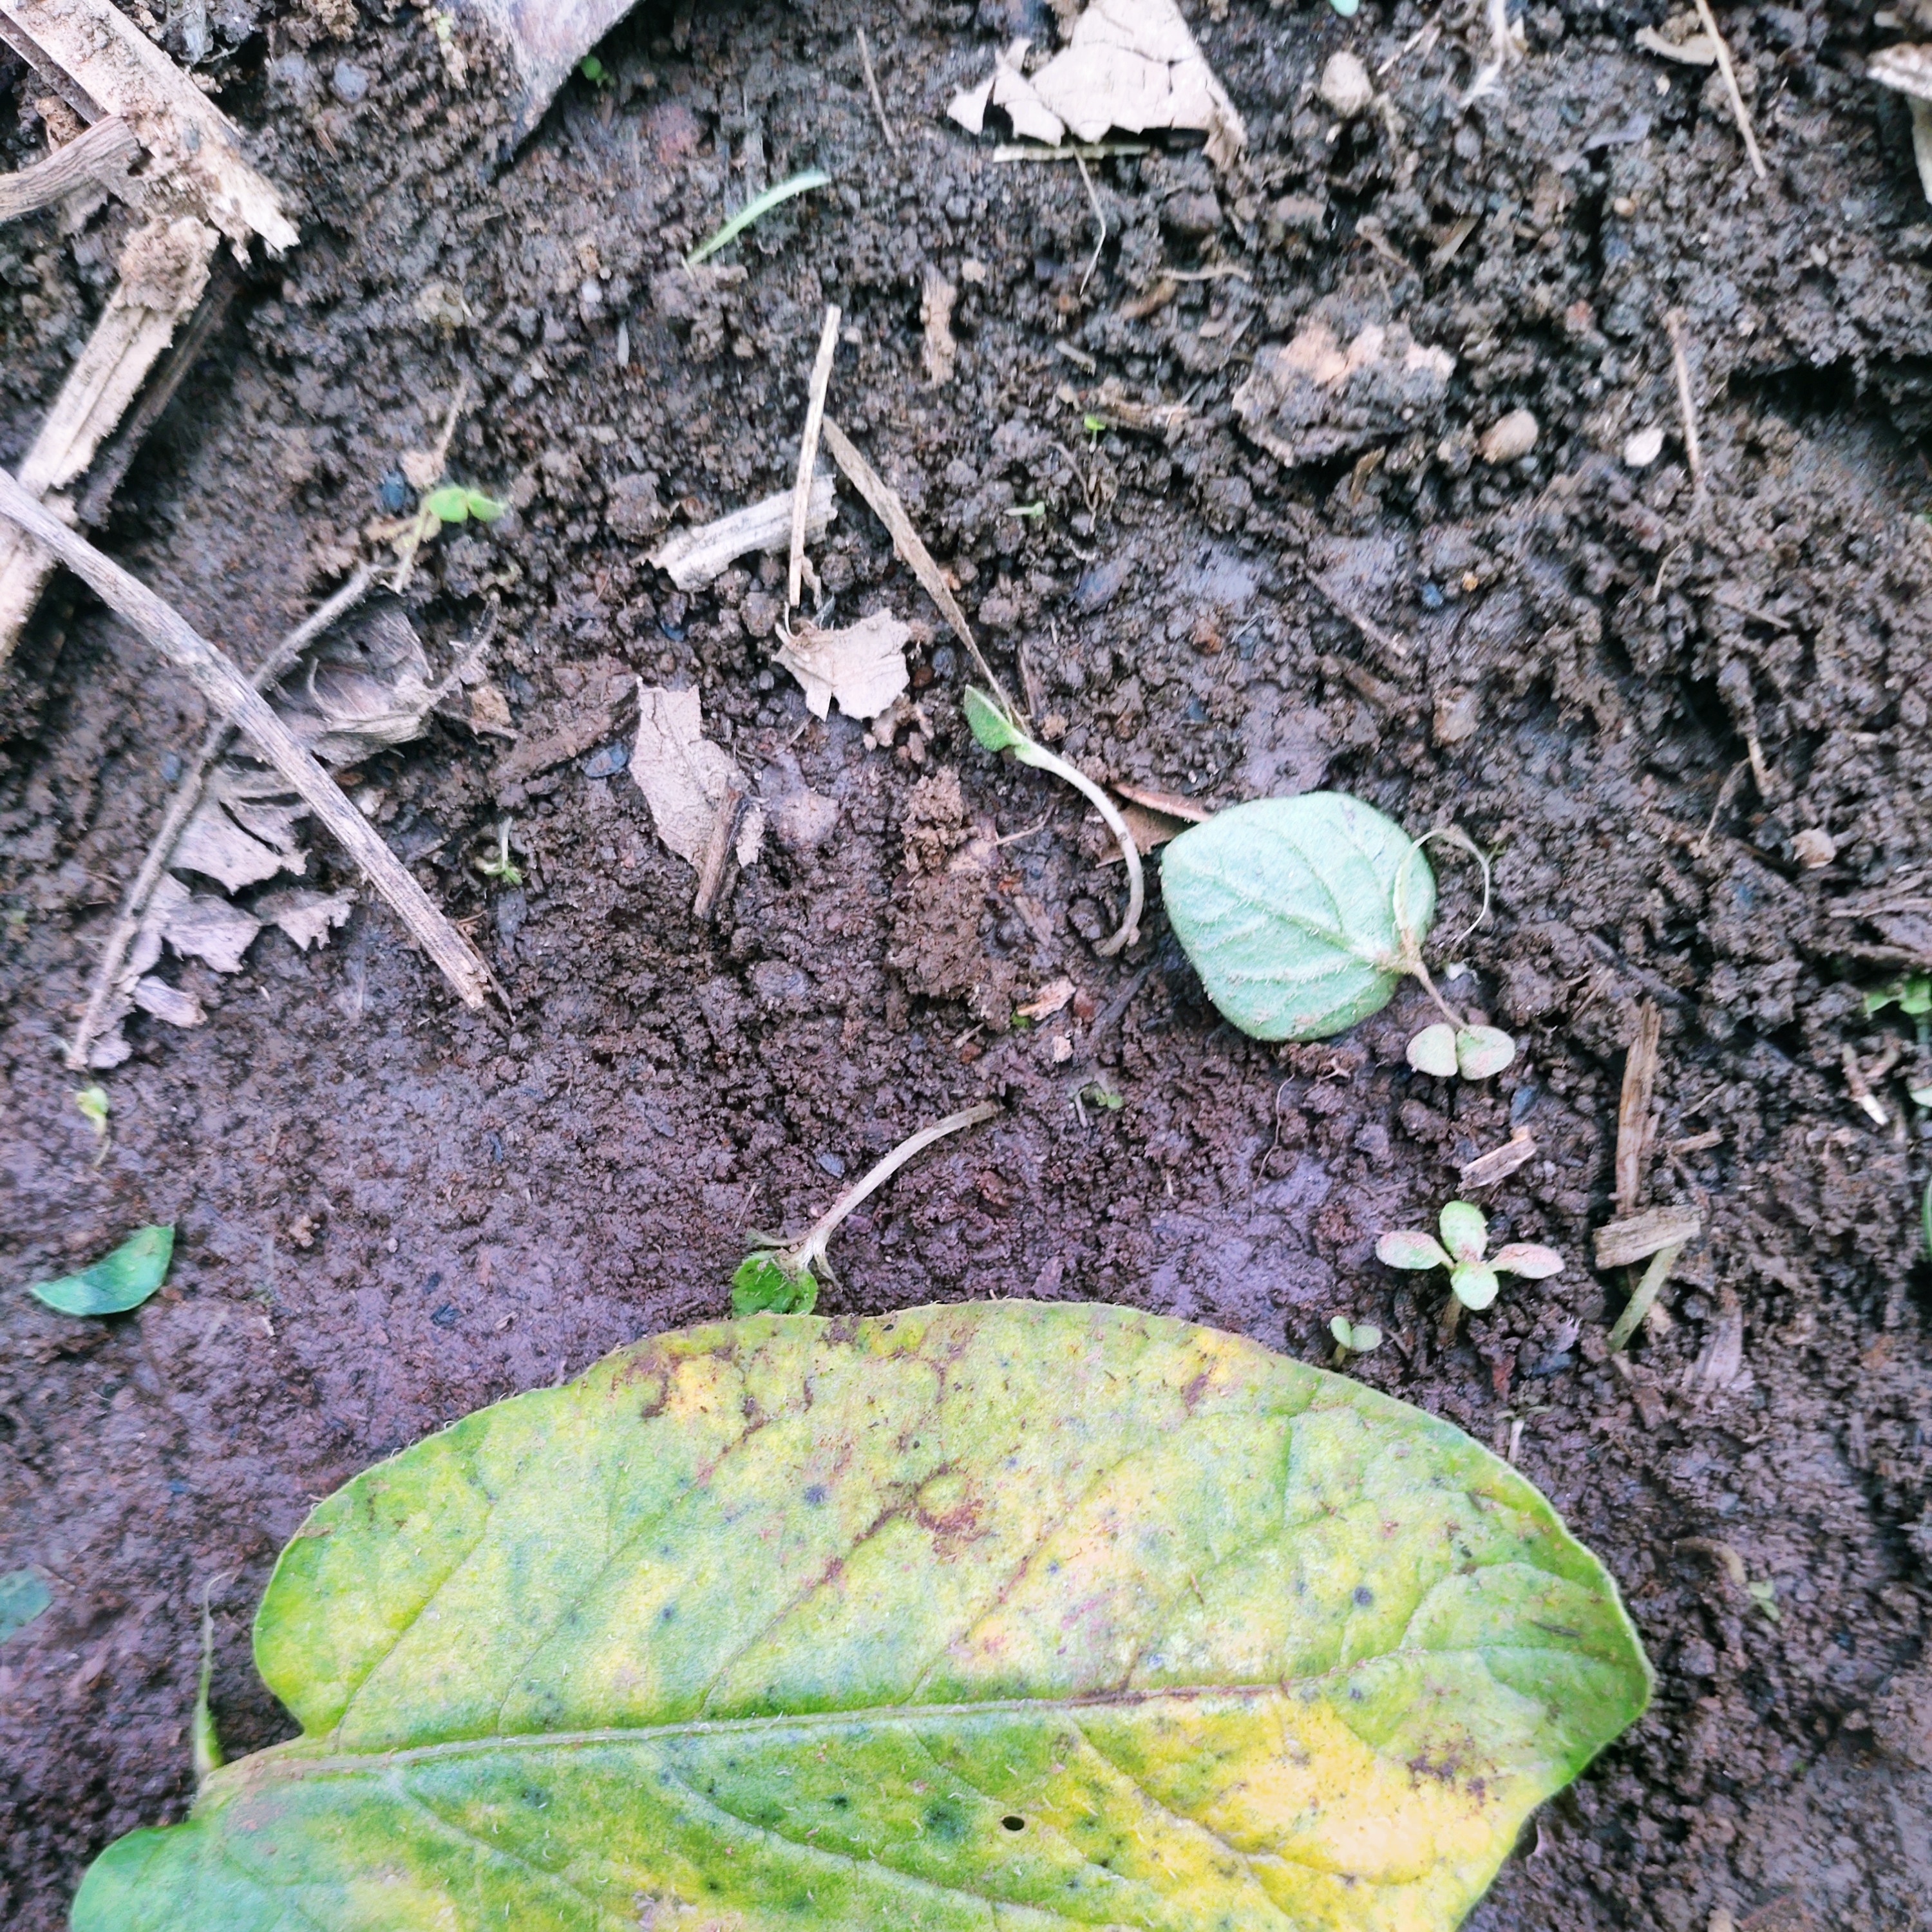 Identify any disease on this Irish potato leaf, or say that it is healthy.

late blight
